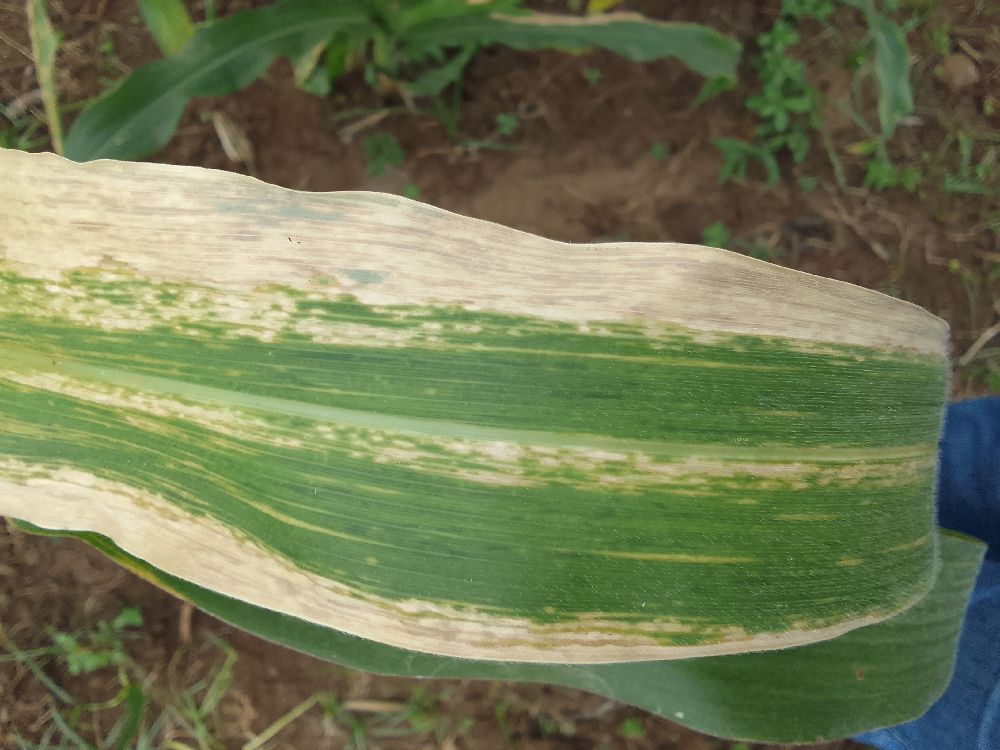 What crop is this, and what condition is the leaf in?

maize, maize lethal necrosis
